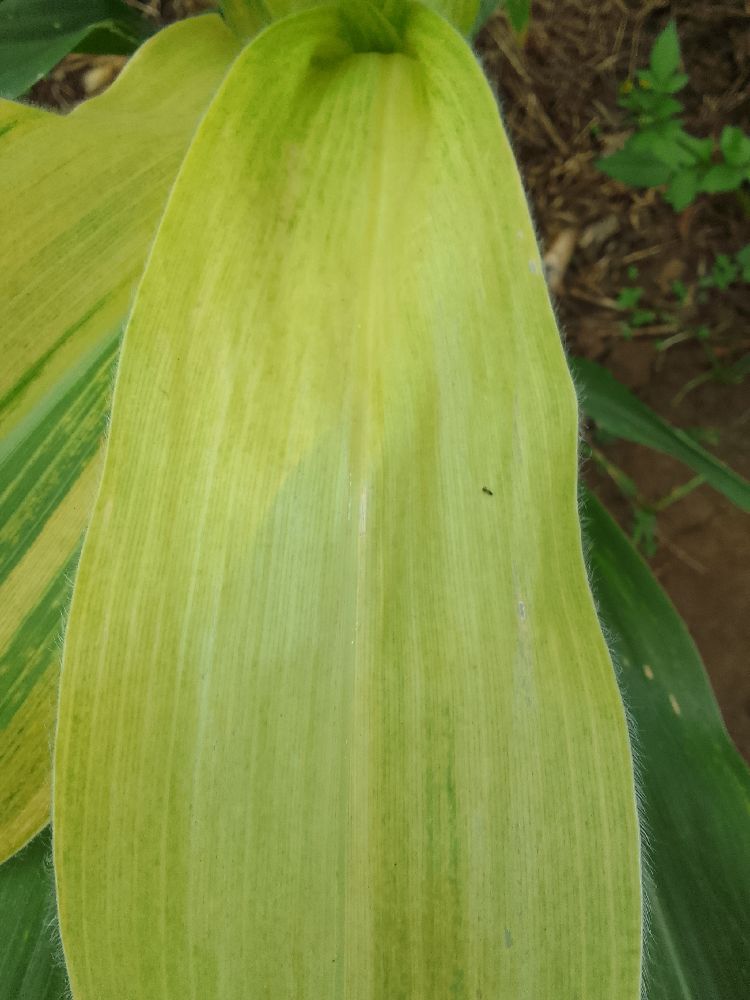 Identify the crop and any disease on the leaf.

maize, maize lethal necrosis
